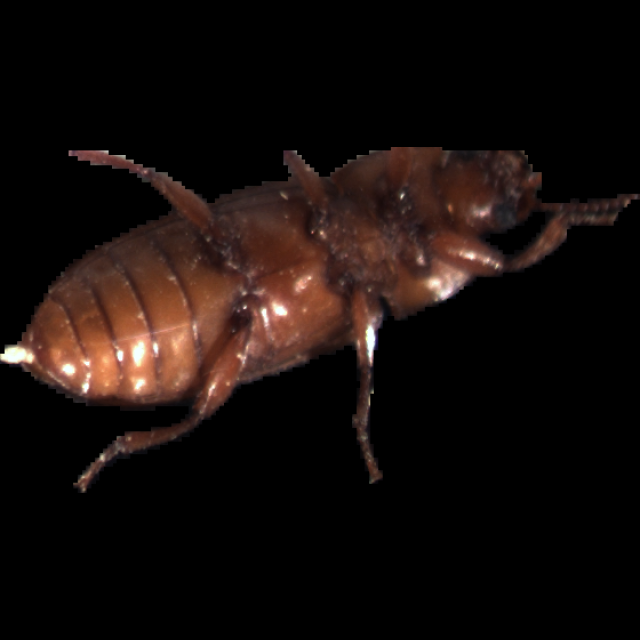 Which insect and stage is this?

mealworm beetle
